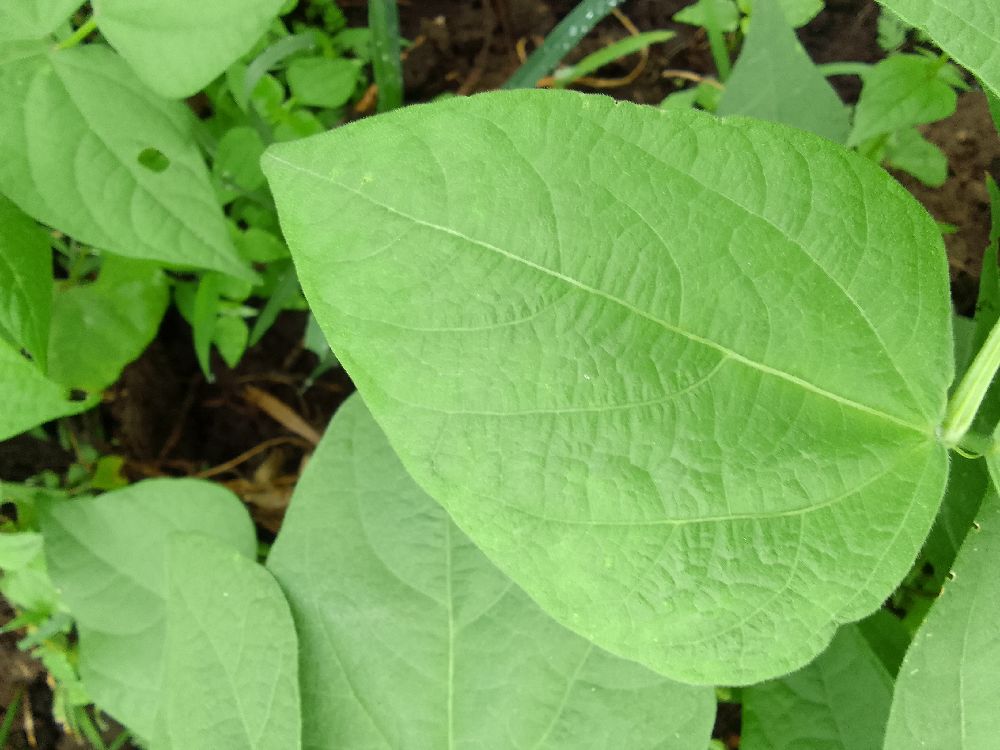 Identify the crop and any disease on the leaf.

common bean, healthy
